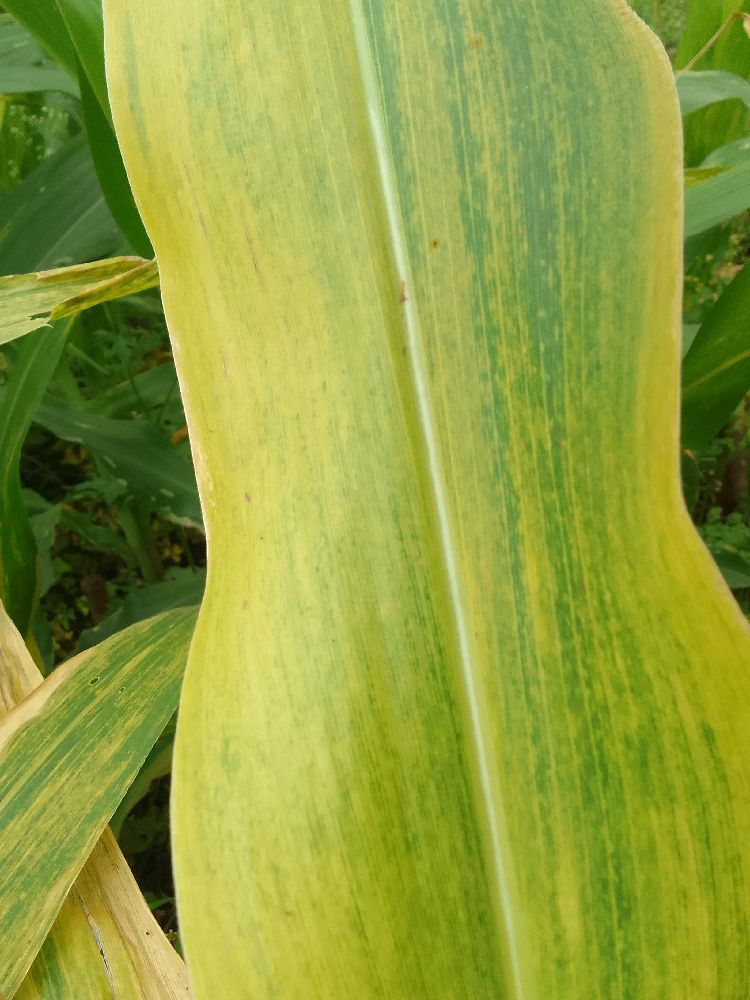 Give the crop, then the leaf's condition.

maize, maize lethal necrosis
